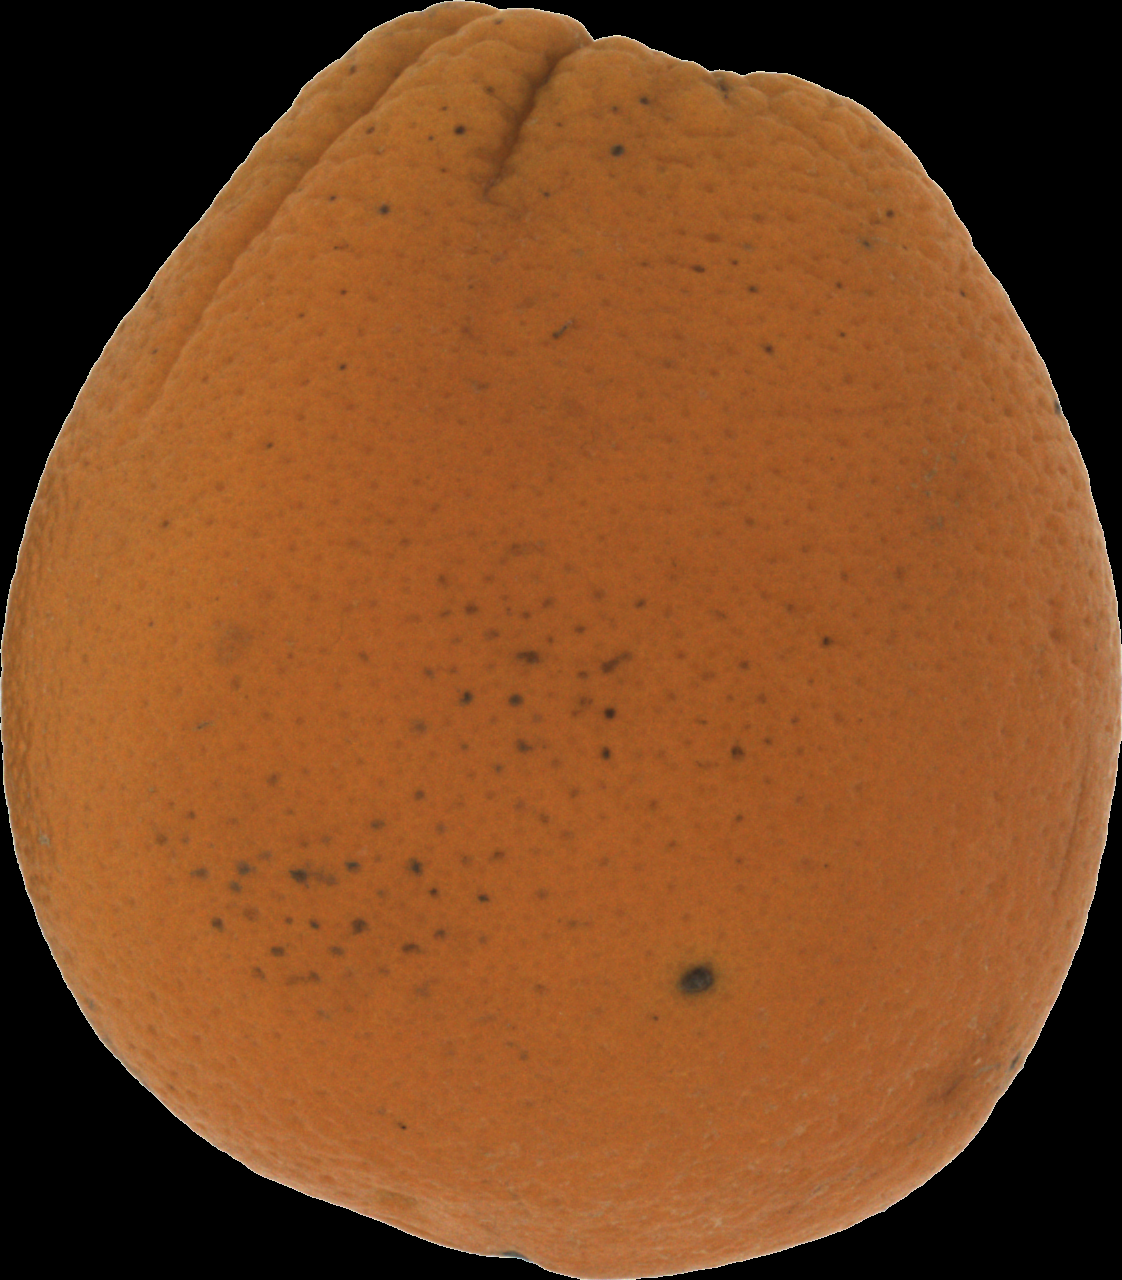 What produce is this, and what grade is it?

orange, bad
